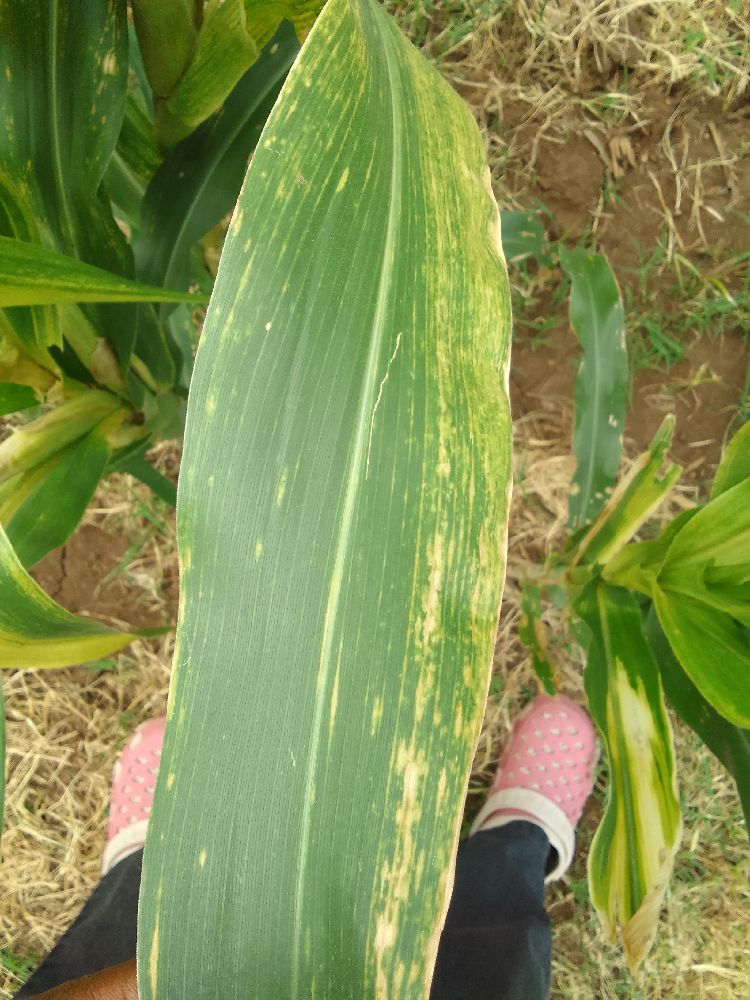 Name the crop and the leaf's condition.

maize, maize lethal necrosis
